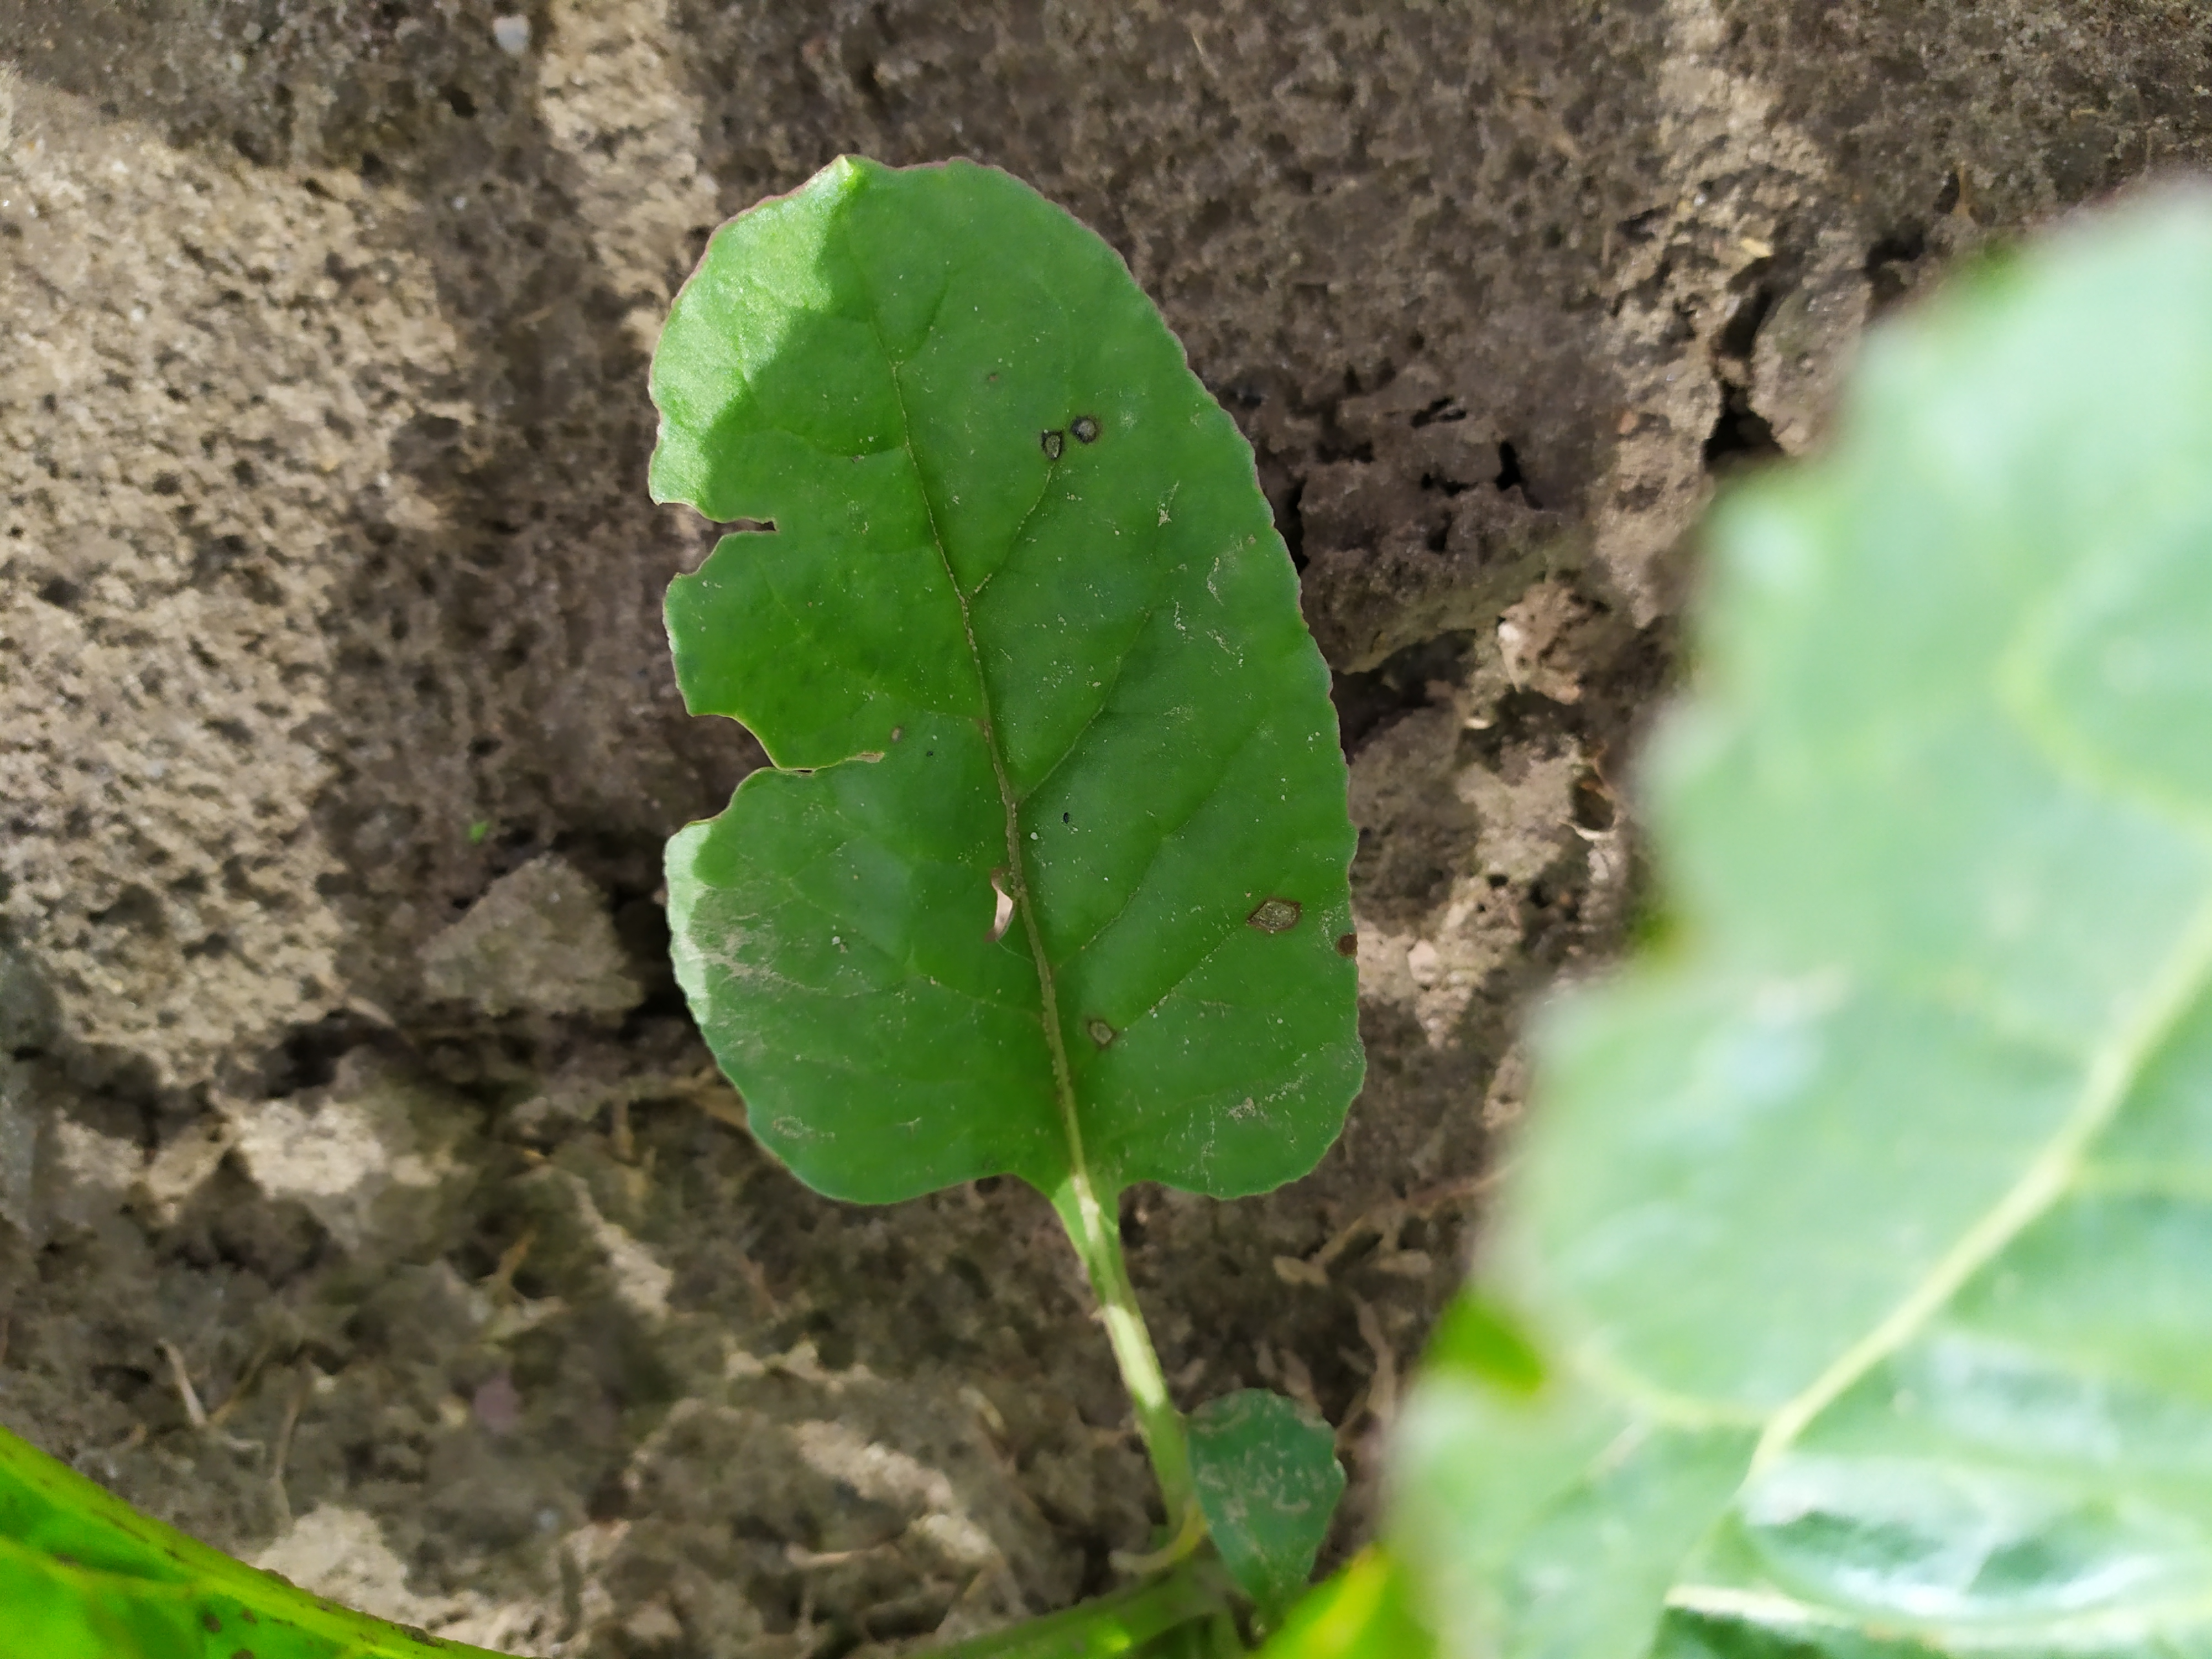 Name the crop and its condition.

beet, cercospora
